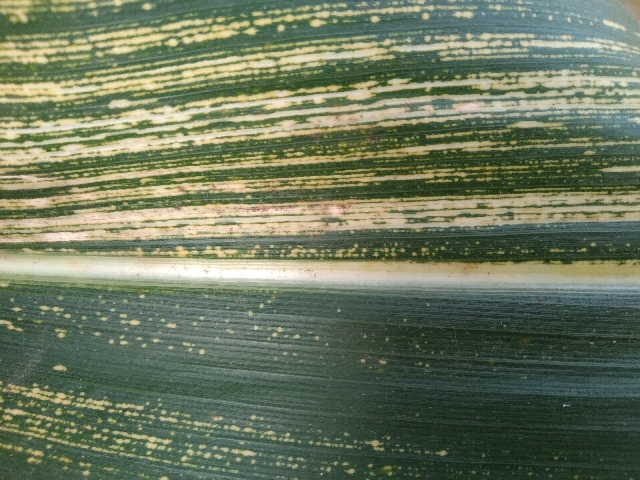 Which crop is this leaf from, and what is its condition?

maize, maize streak virus
